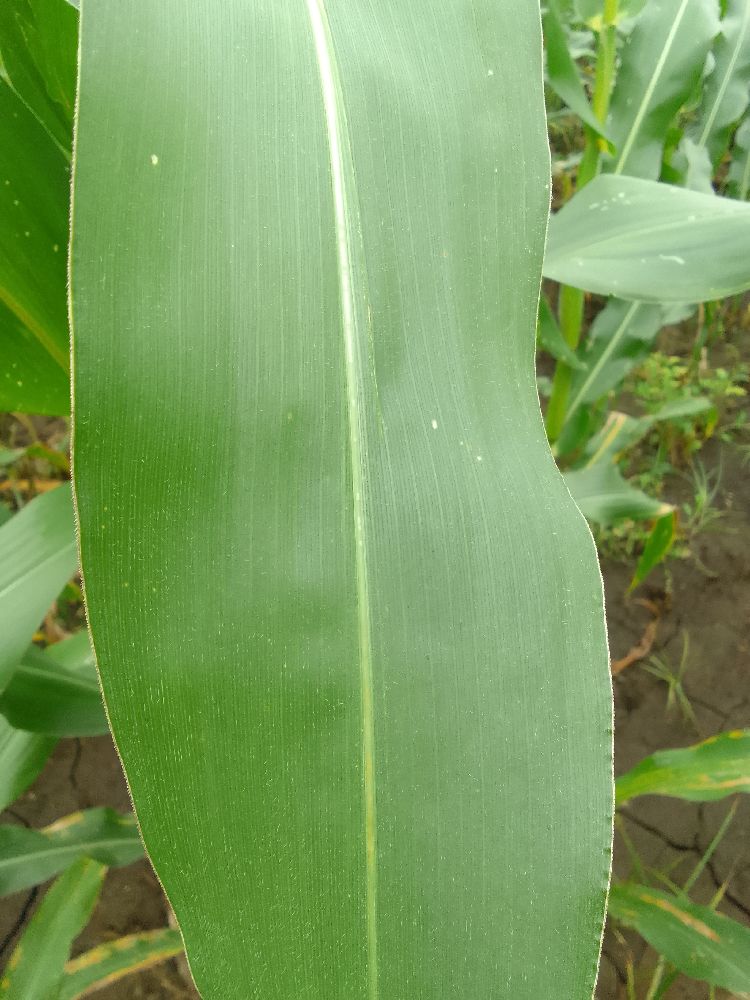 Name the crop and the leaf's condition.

maize, healthy
